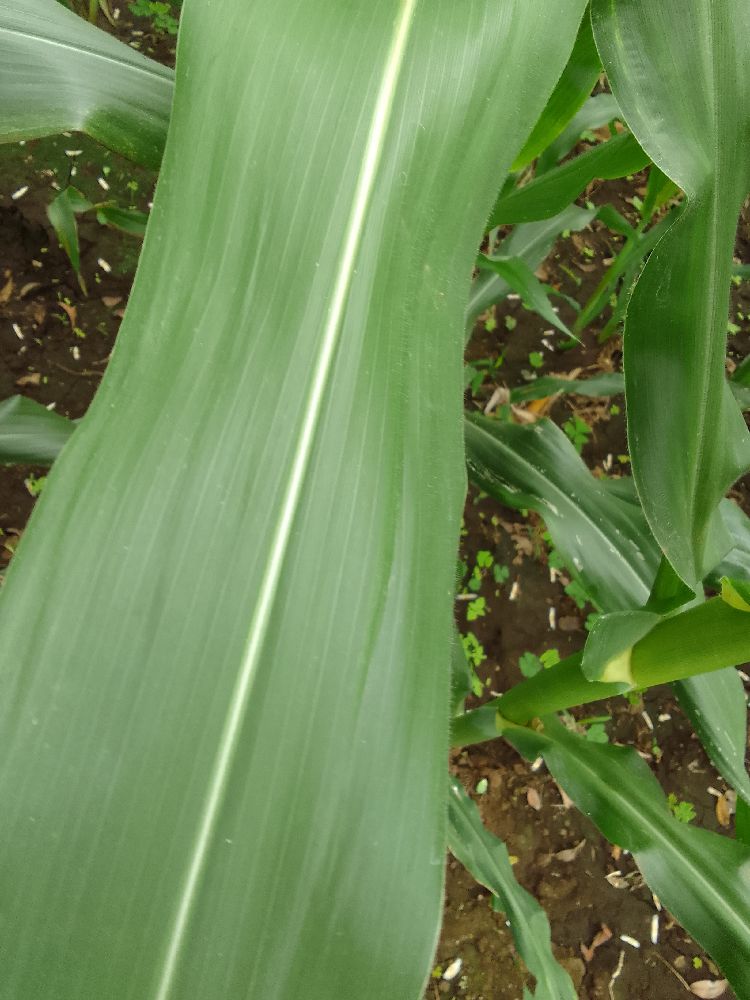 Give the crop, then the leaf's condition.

maize, healthy
